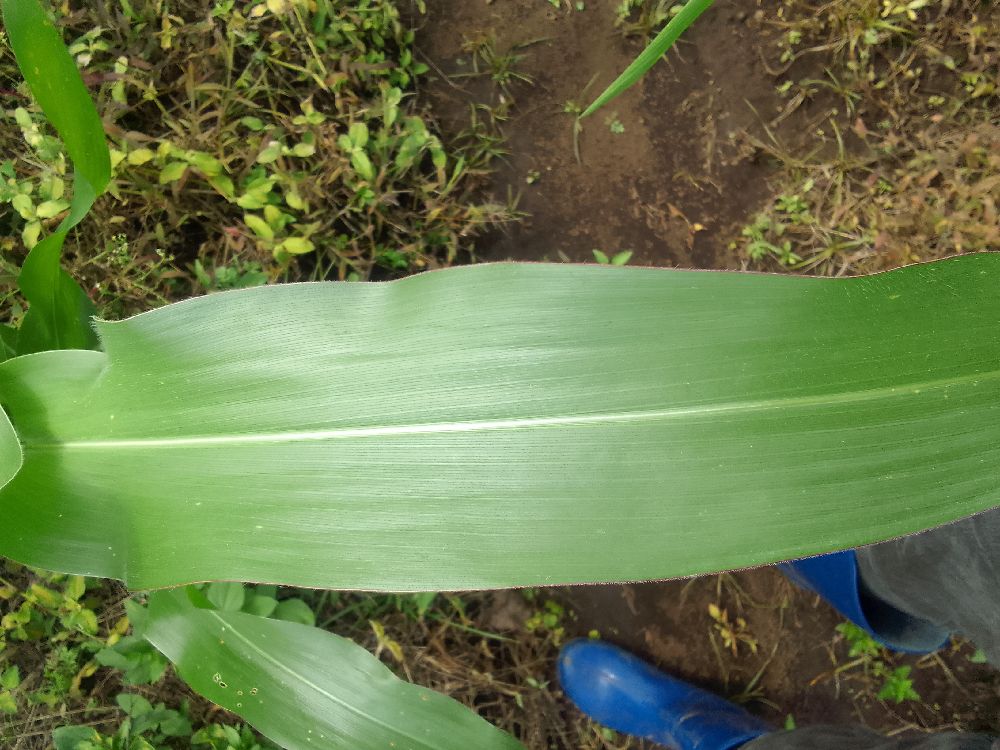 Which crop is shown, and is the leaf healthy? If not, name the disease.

maize, healthy
